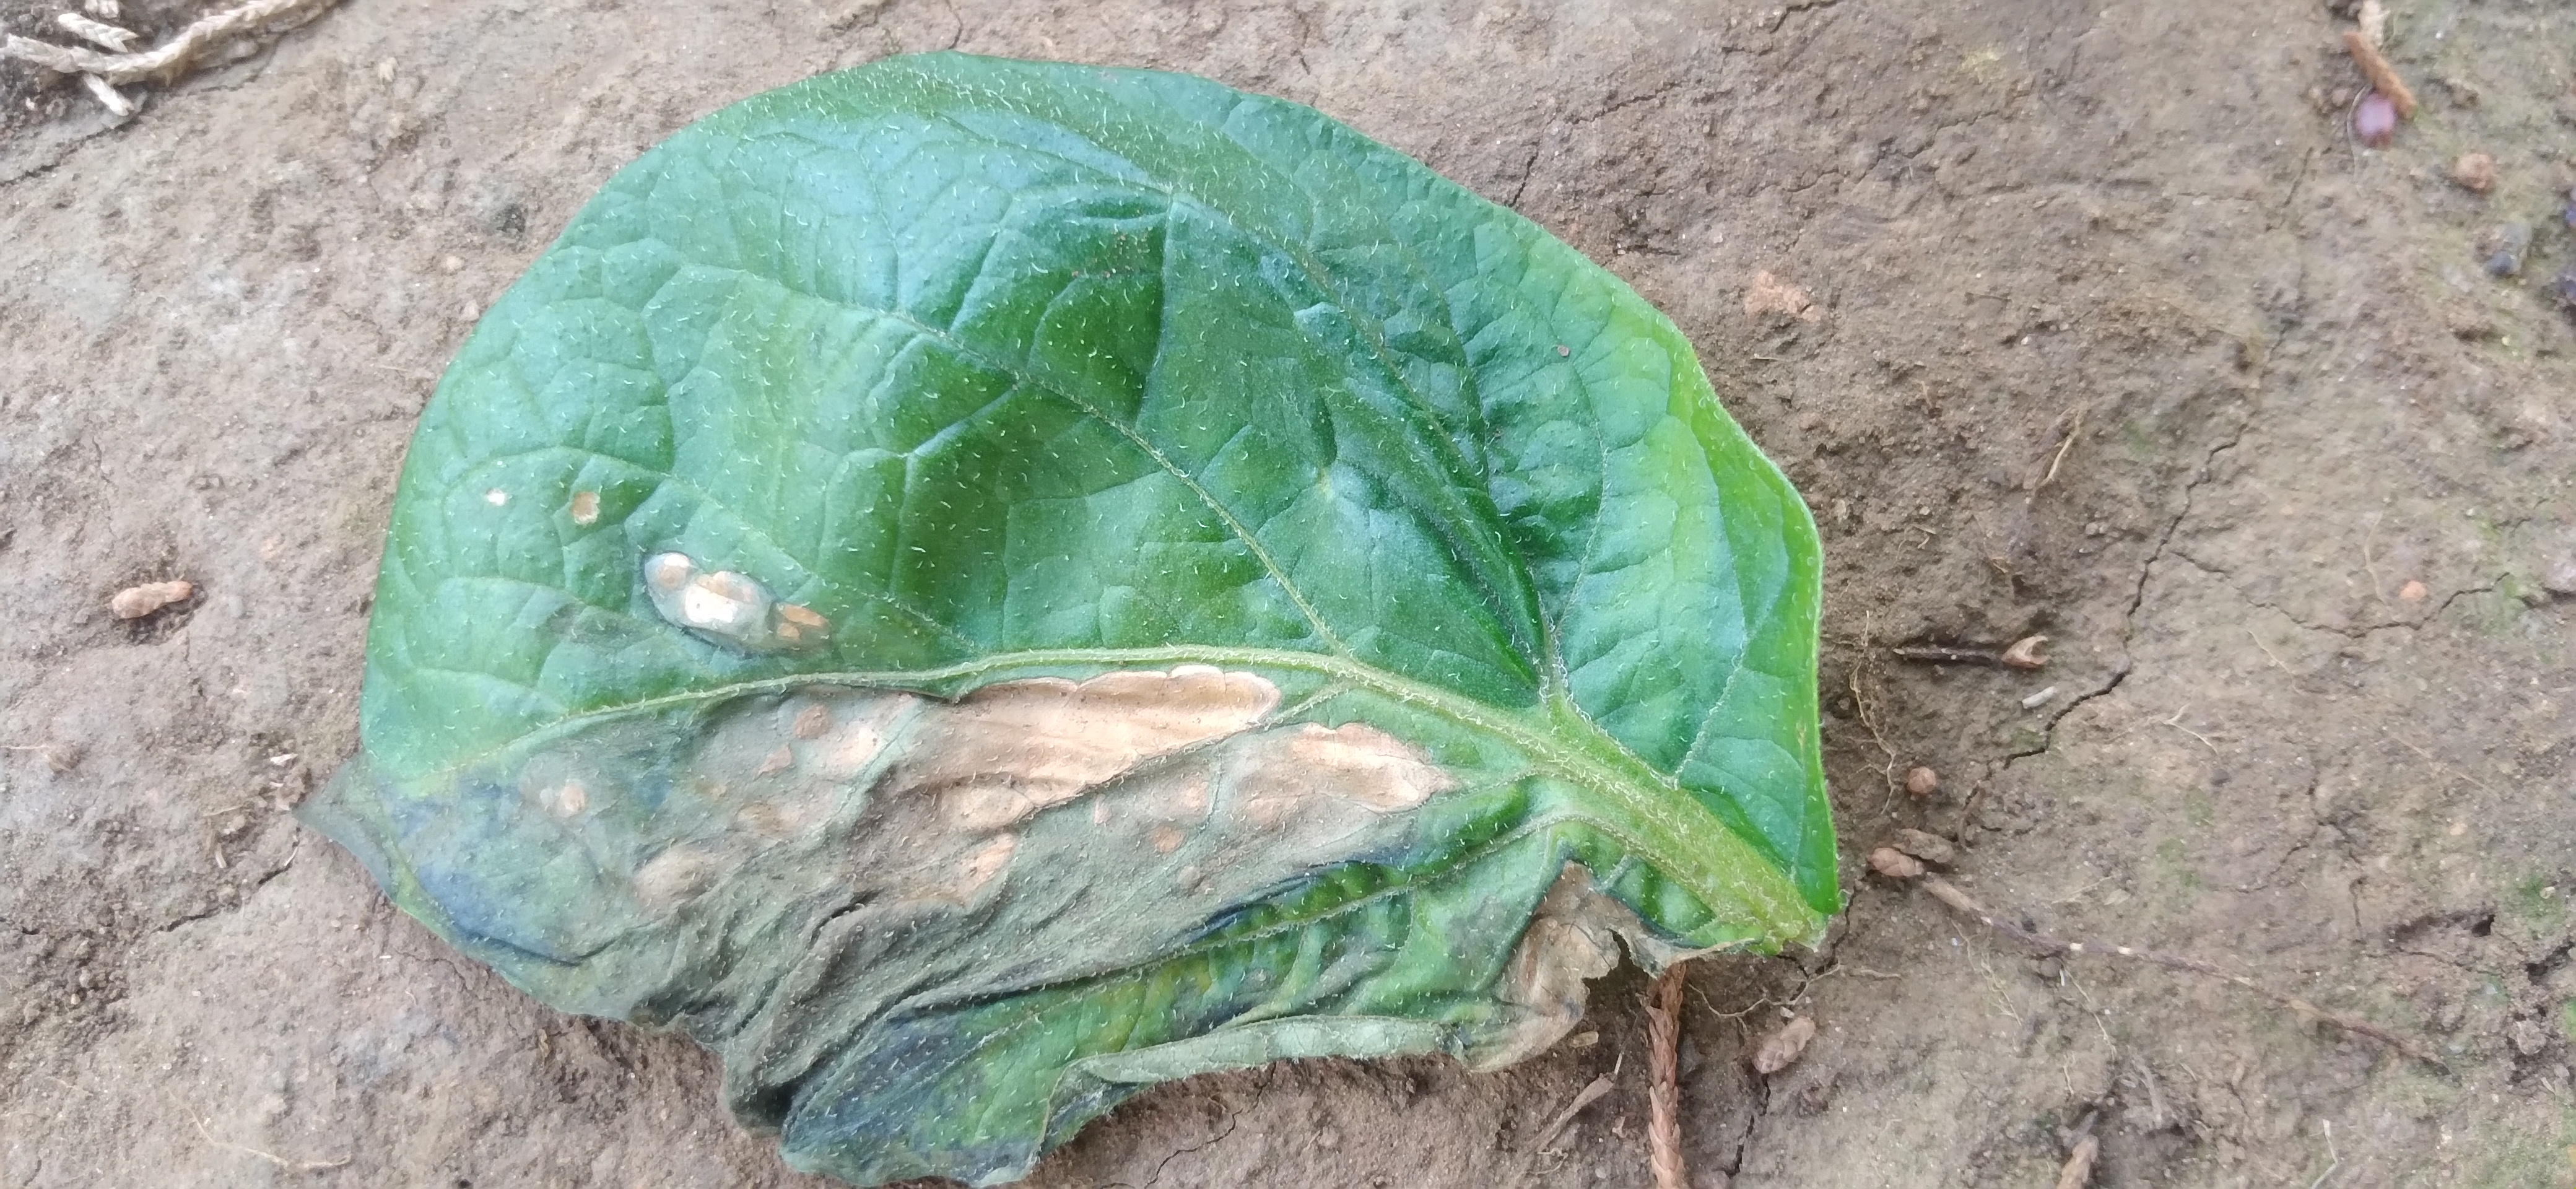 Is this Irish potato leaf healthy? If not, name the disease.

early blight
